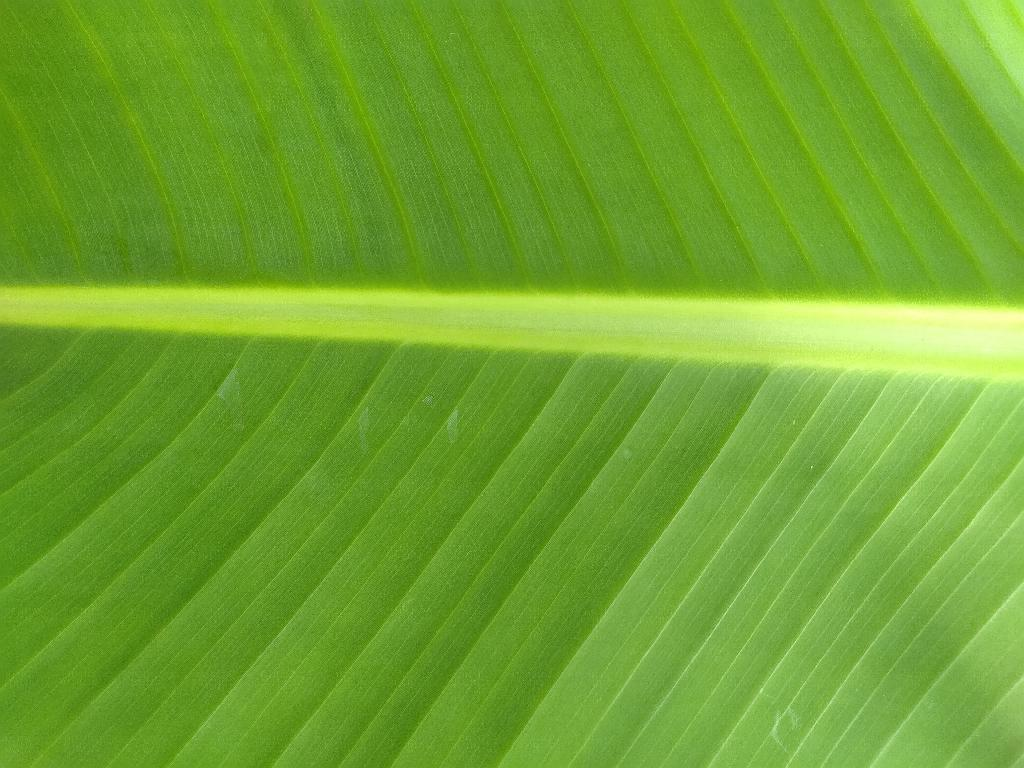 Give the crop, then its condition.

banana, healthy
